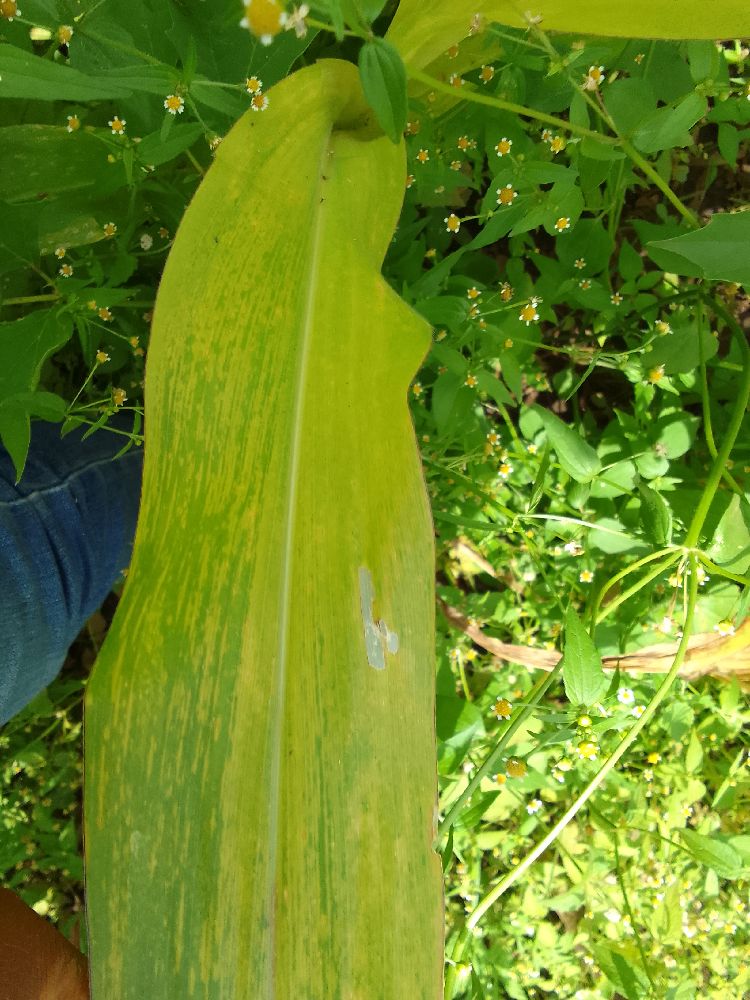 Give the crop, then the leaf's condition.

maize, maize lethal necrosis
